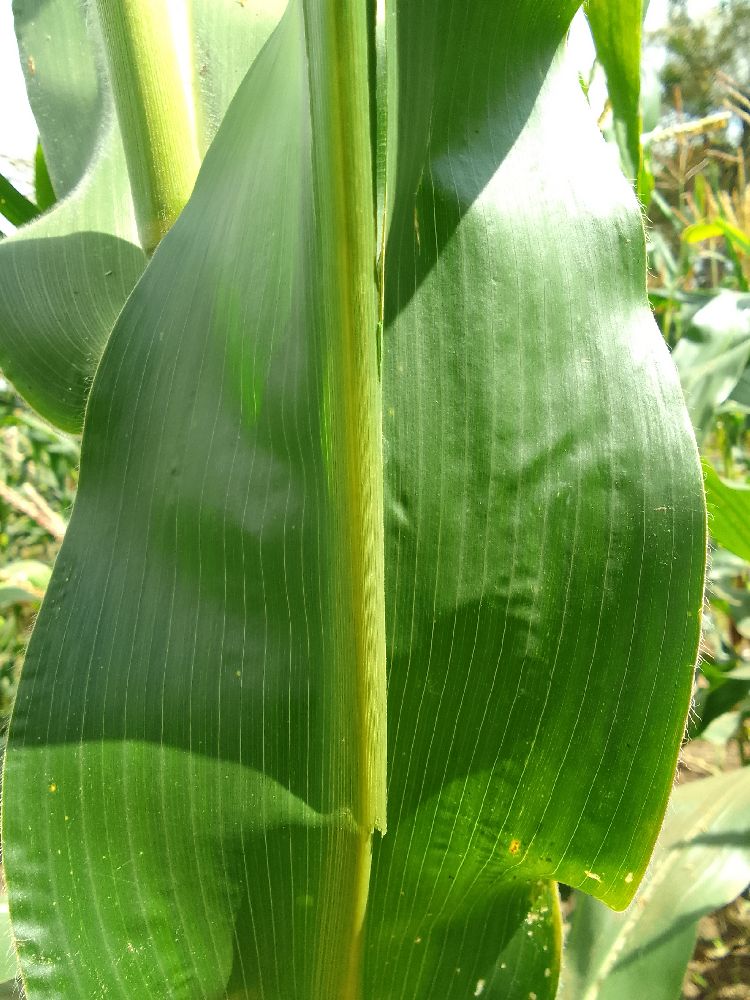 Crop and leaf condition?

maize, healthy
